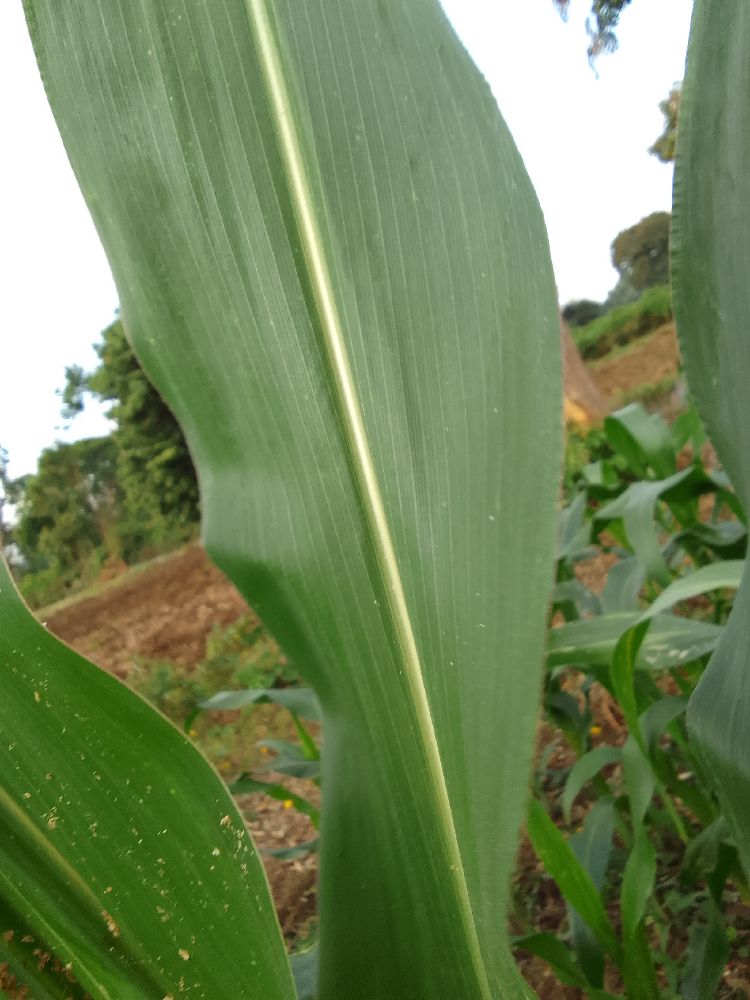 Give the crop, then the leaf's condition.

maize, healthy
